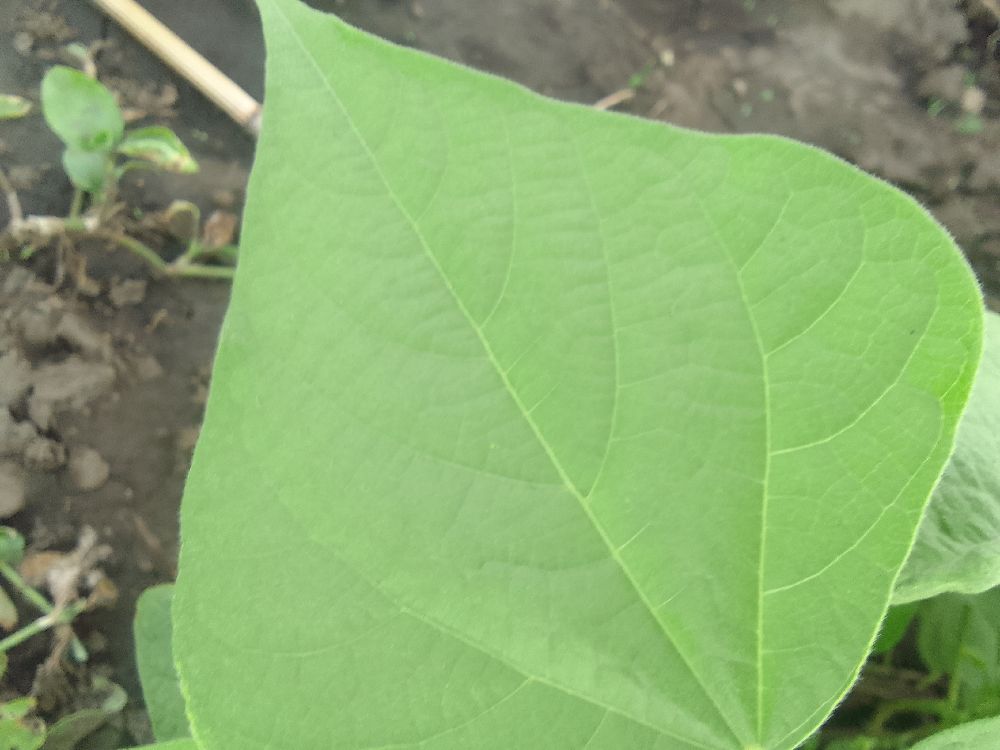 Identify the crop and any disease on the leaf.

common bean, healthy
